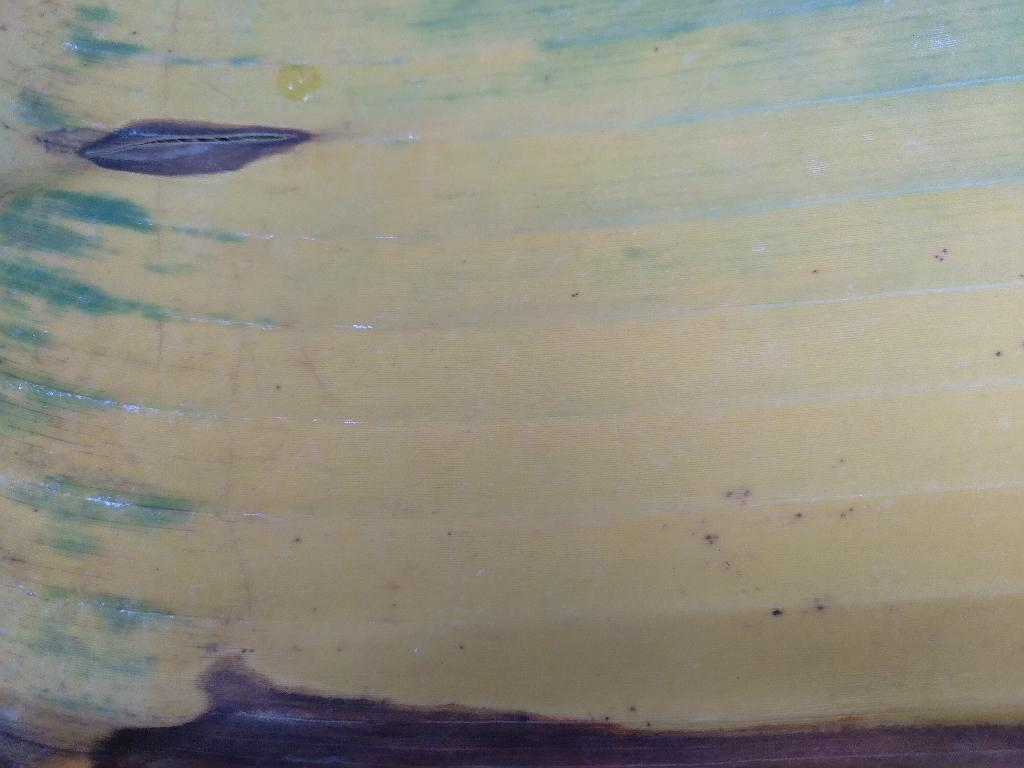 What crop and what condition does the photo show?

banana, fusarium wilt race 1
